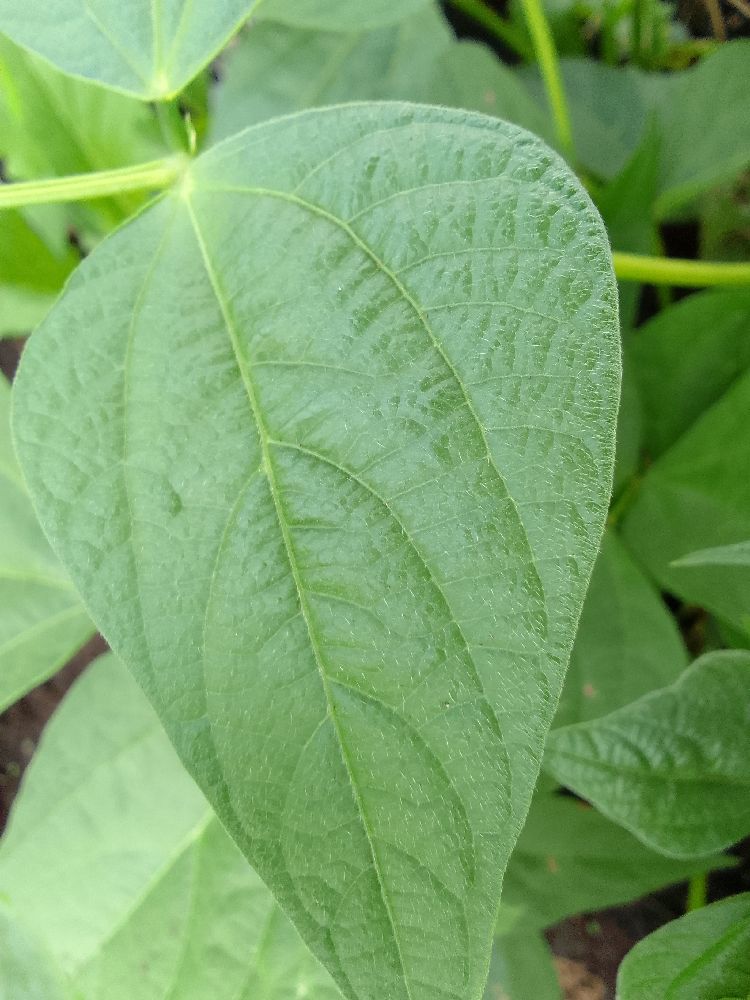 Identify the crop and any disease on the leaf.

common bean, healthy
